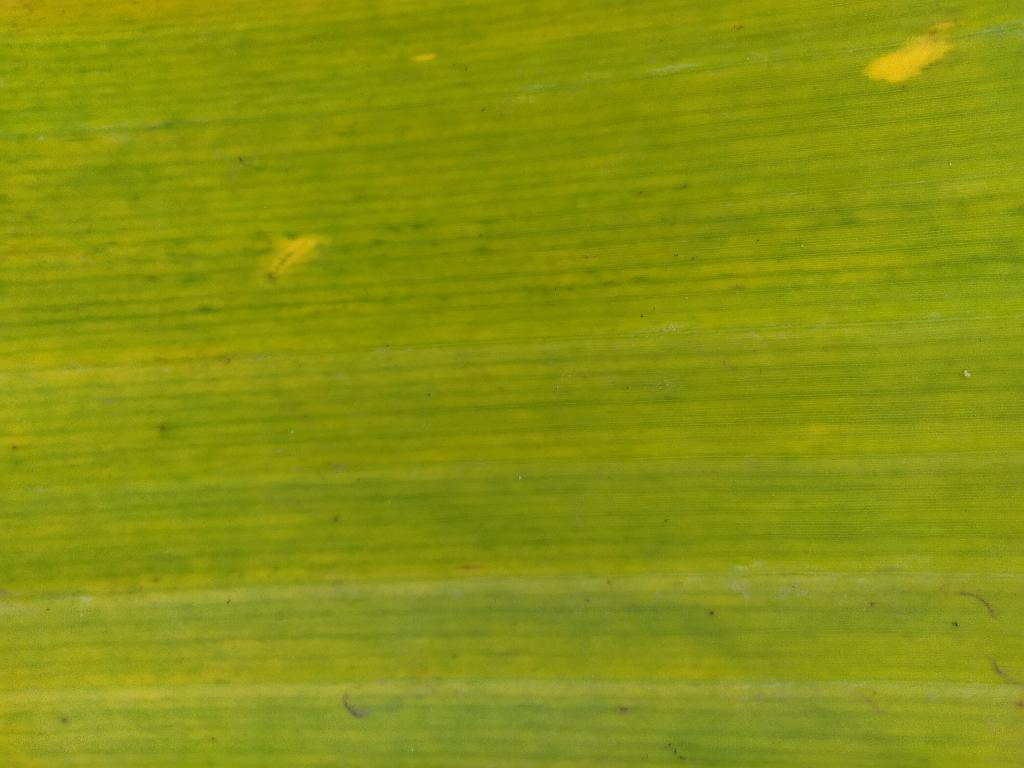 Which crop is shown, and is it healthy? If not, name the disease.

banana, fusarium wilt race 1
